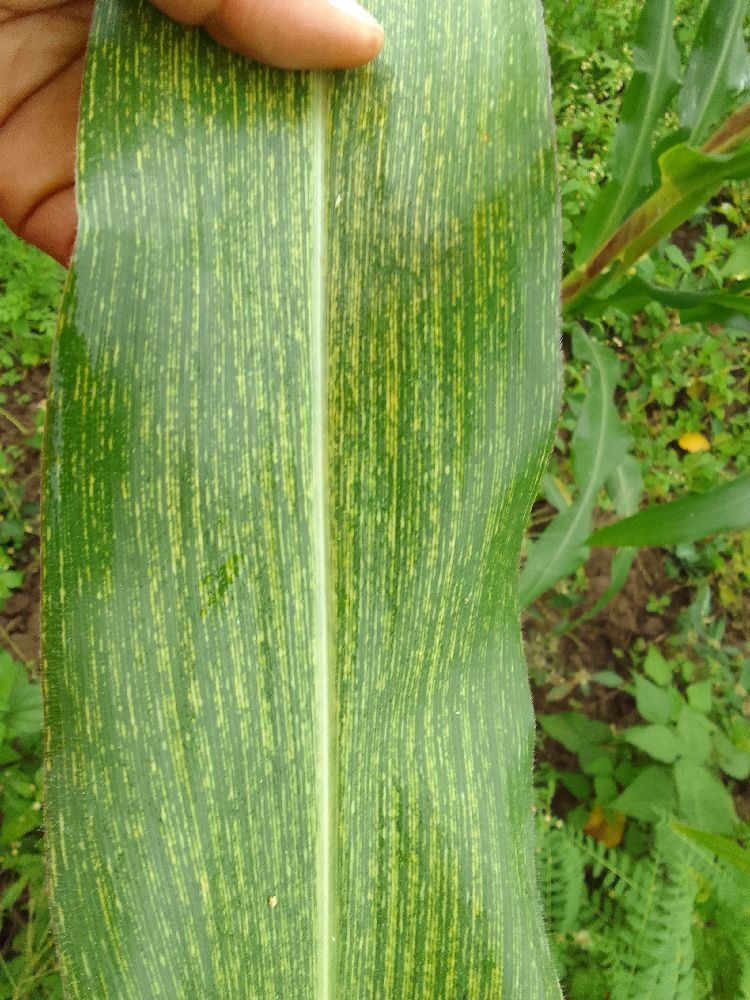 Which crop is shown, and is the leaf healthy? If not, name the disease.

maize, healthy
